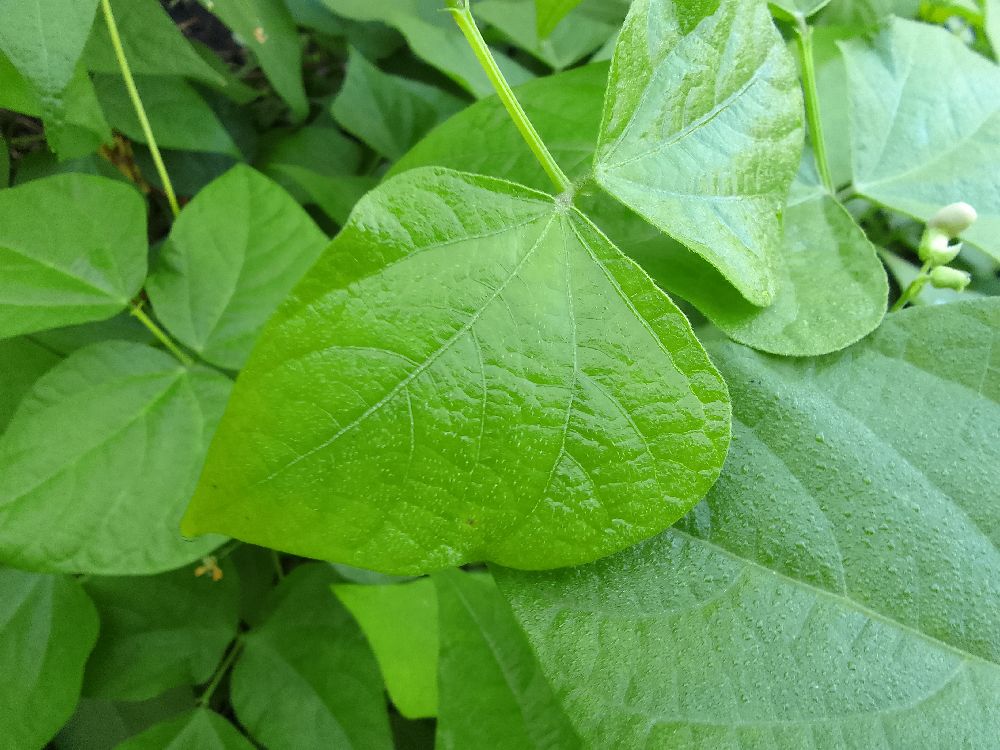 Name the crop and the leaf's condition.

common bean, healthy
